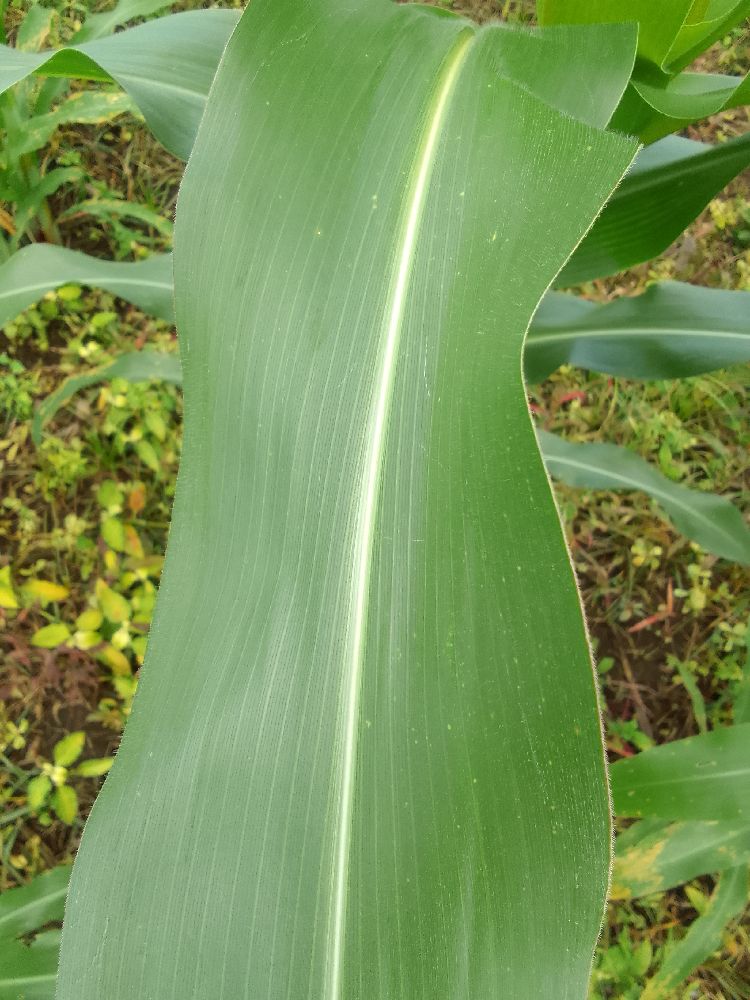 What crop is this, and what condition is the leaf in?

maize, healthy
